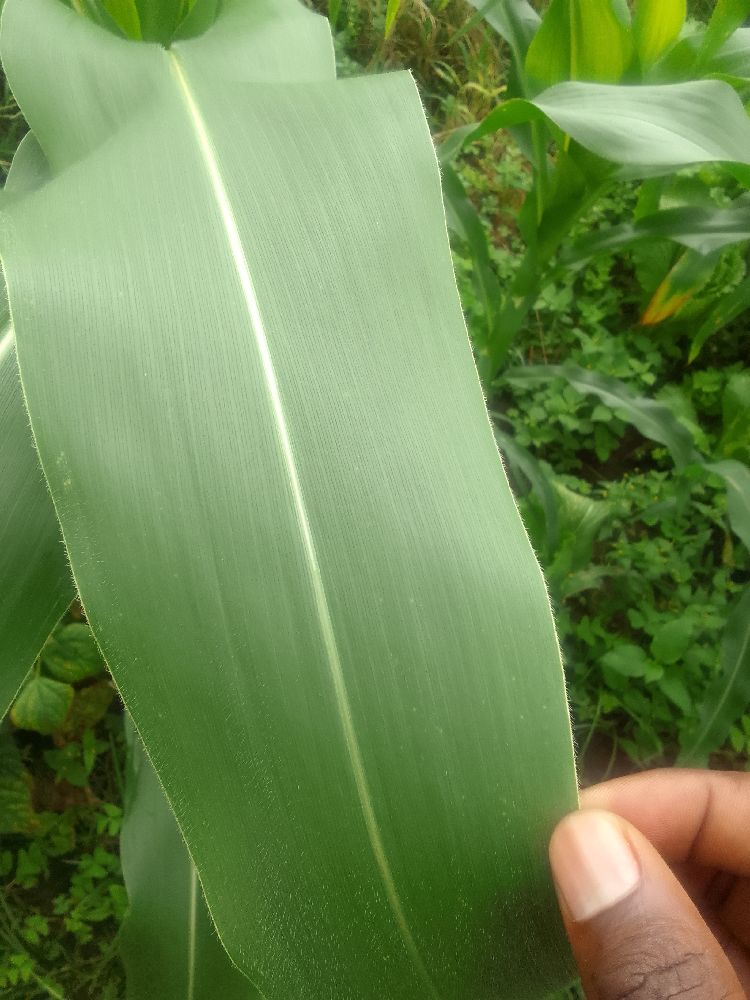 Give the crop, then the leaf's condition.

maize, healthy
